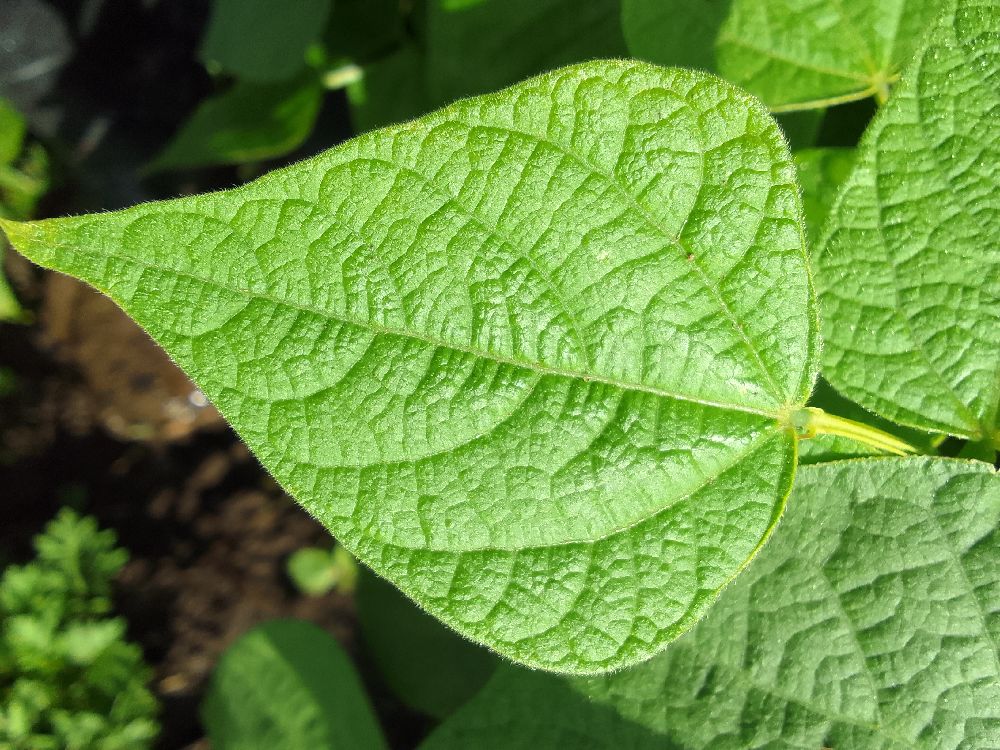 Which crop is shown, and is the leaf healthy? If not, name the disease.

common bean, healthy
